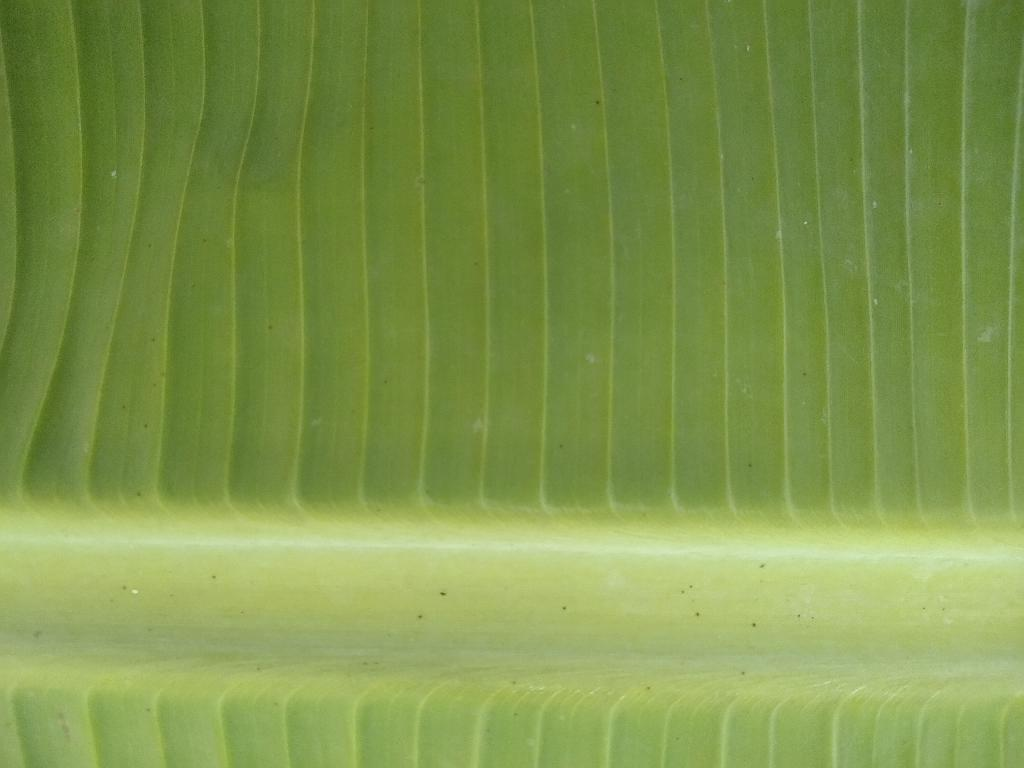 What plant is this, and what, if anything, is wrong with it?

banana, healthy
